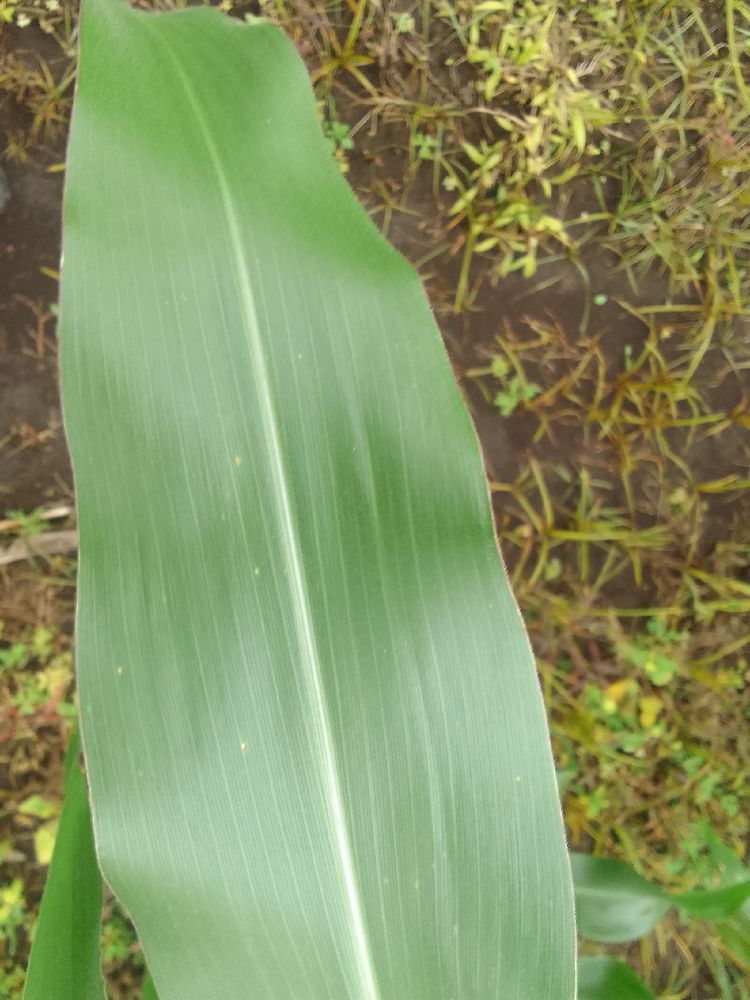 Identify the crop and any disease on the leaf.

maize, healthy
